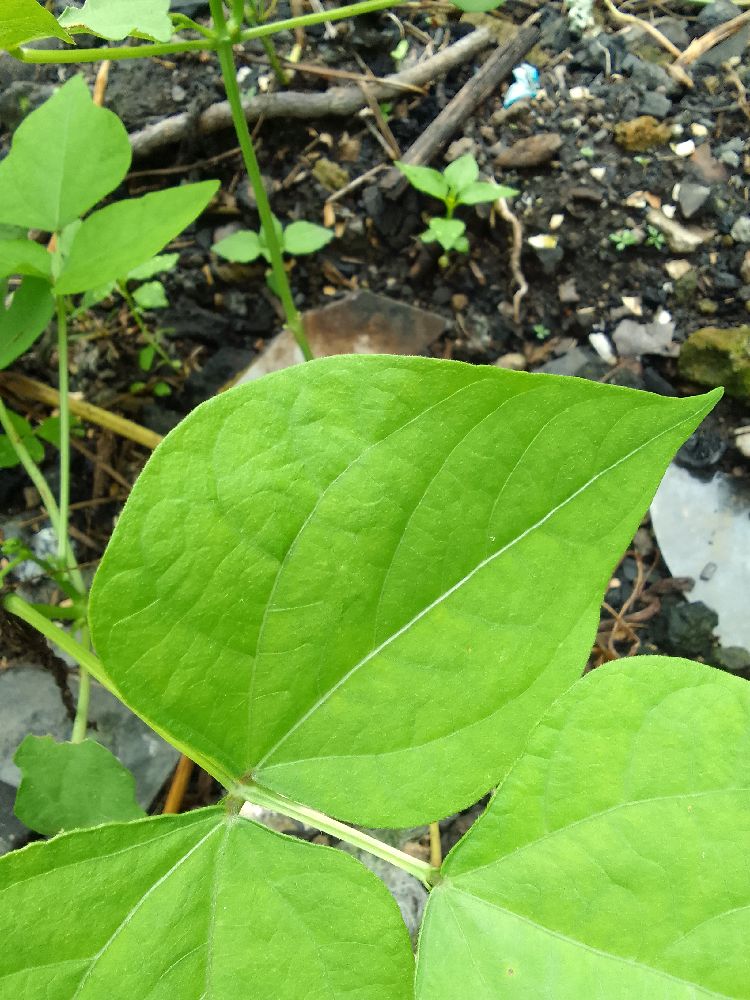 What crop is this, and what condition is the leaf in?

common bean, healthy
